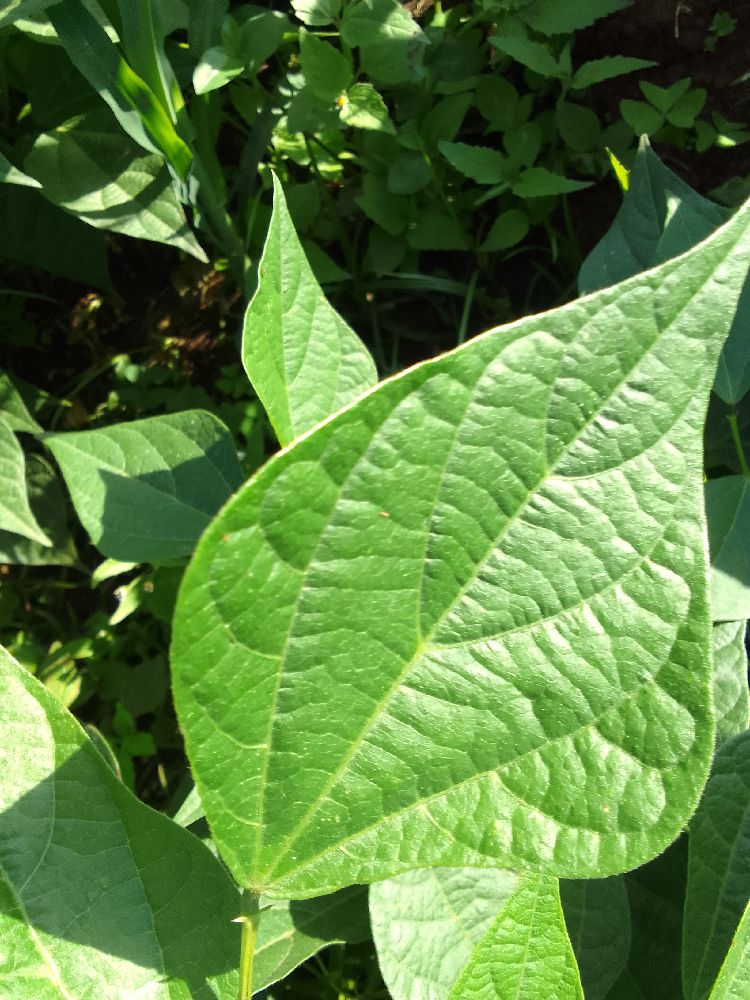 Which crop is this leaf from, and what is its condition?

common bean, healthy
